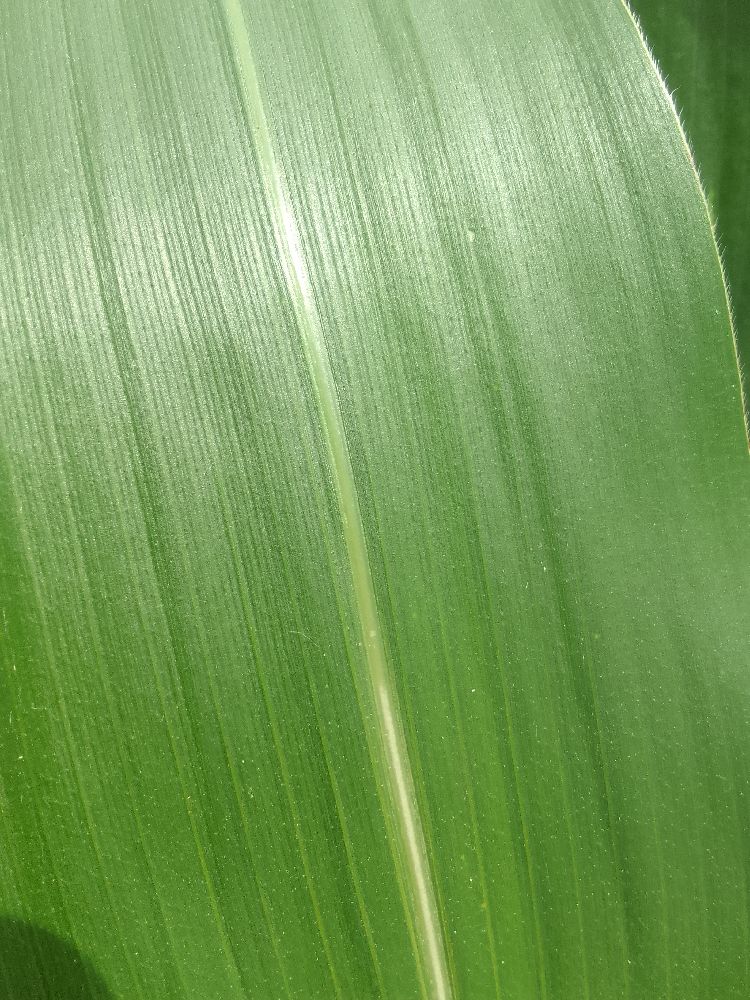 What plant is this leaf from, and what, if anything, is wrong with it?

maize, healthy
